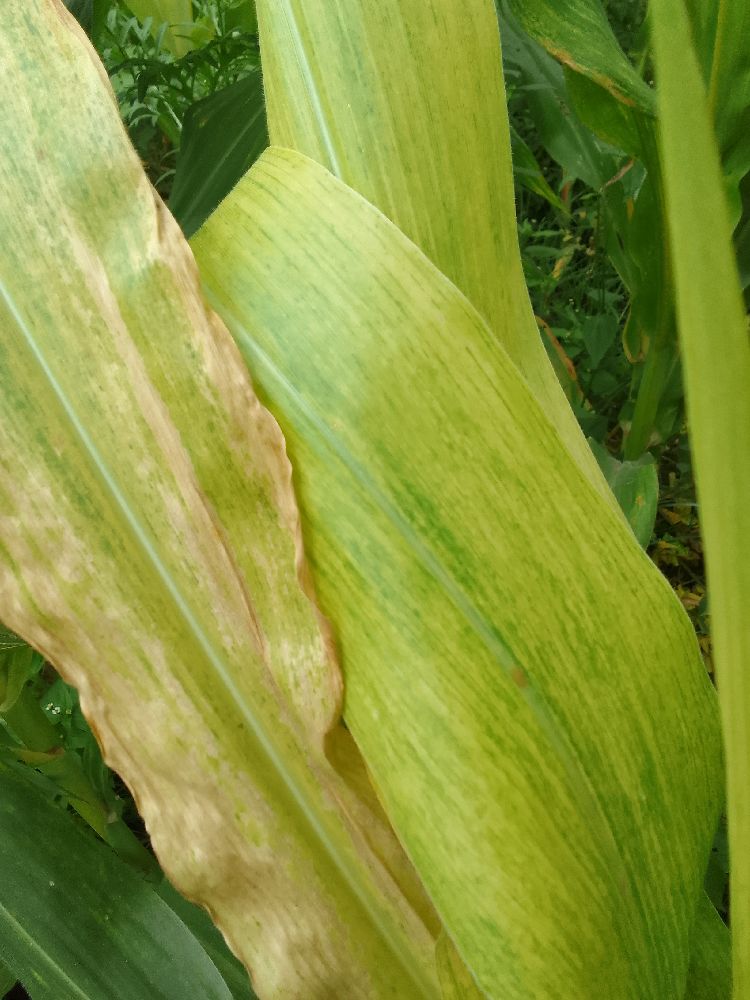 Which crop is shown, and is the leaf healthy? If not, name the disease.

maize, maize lethal necrosis
